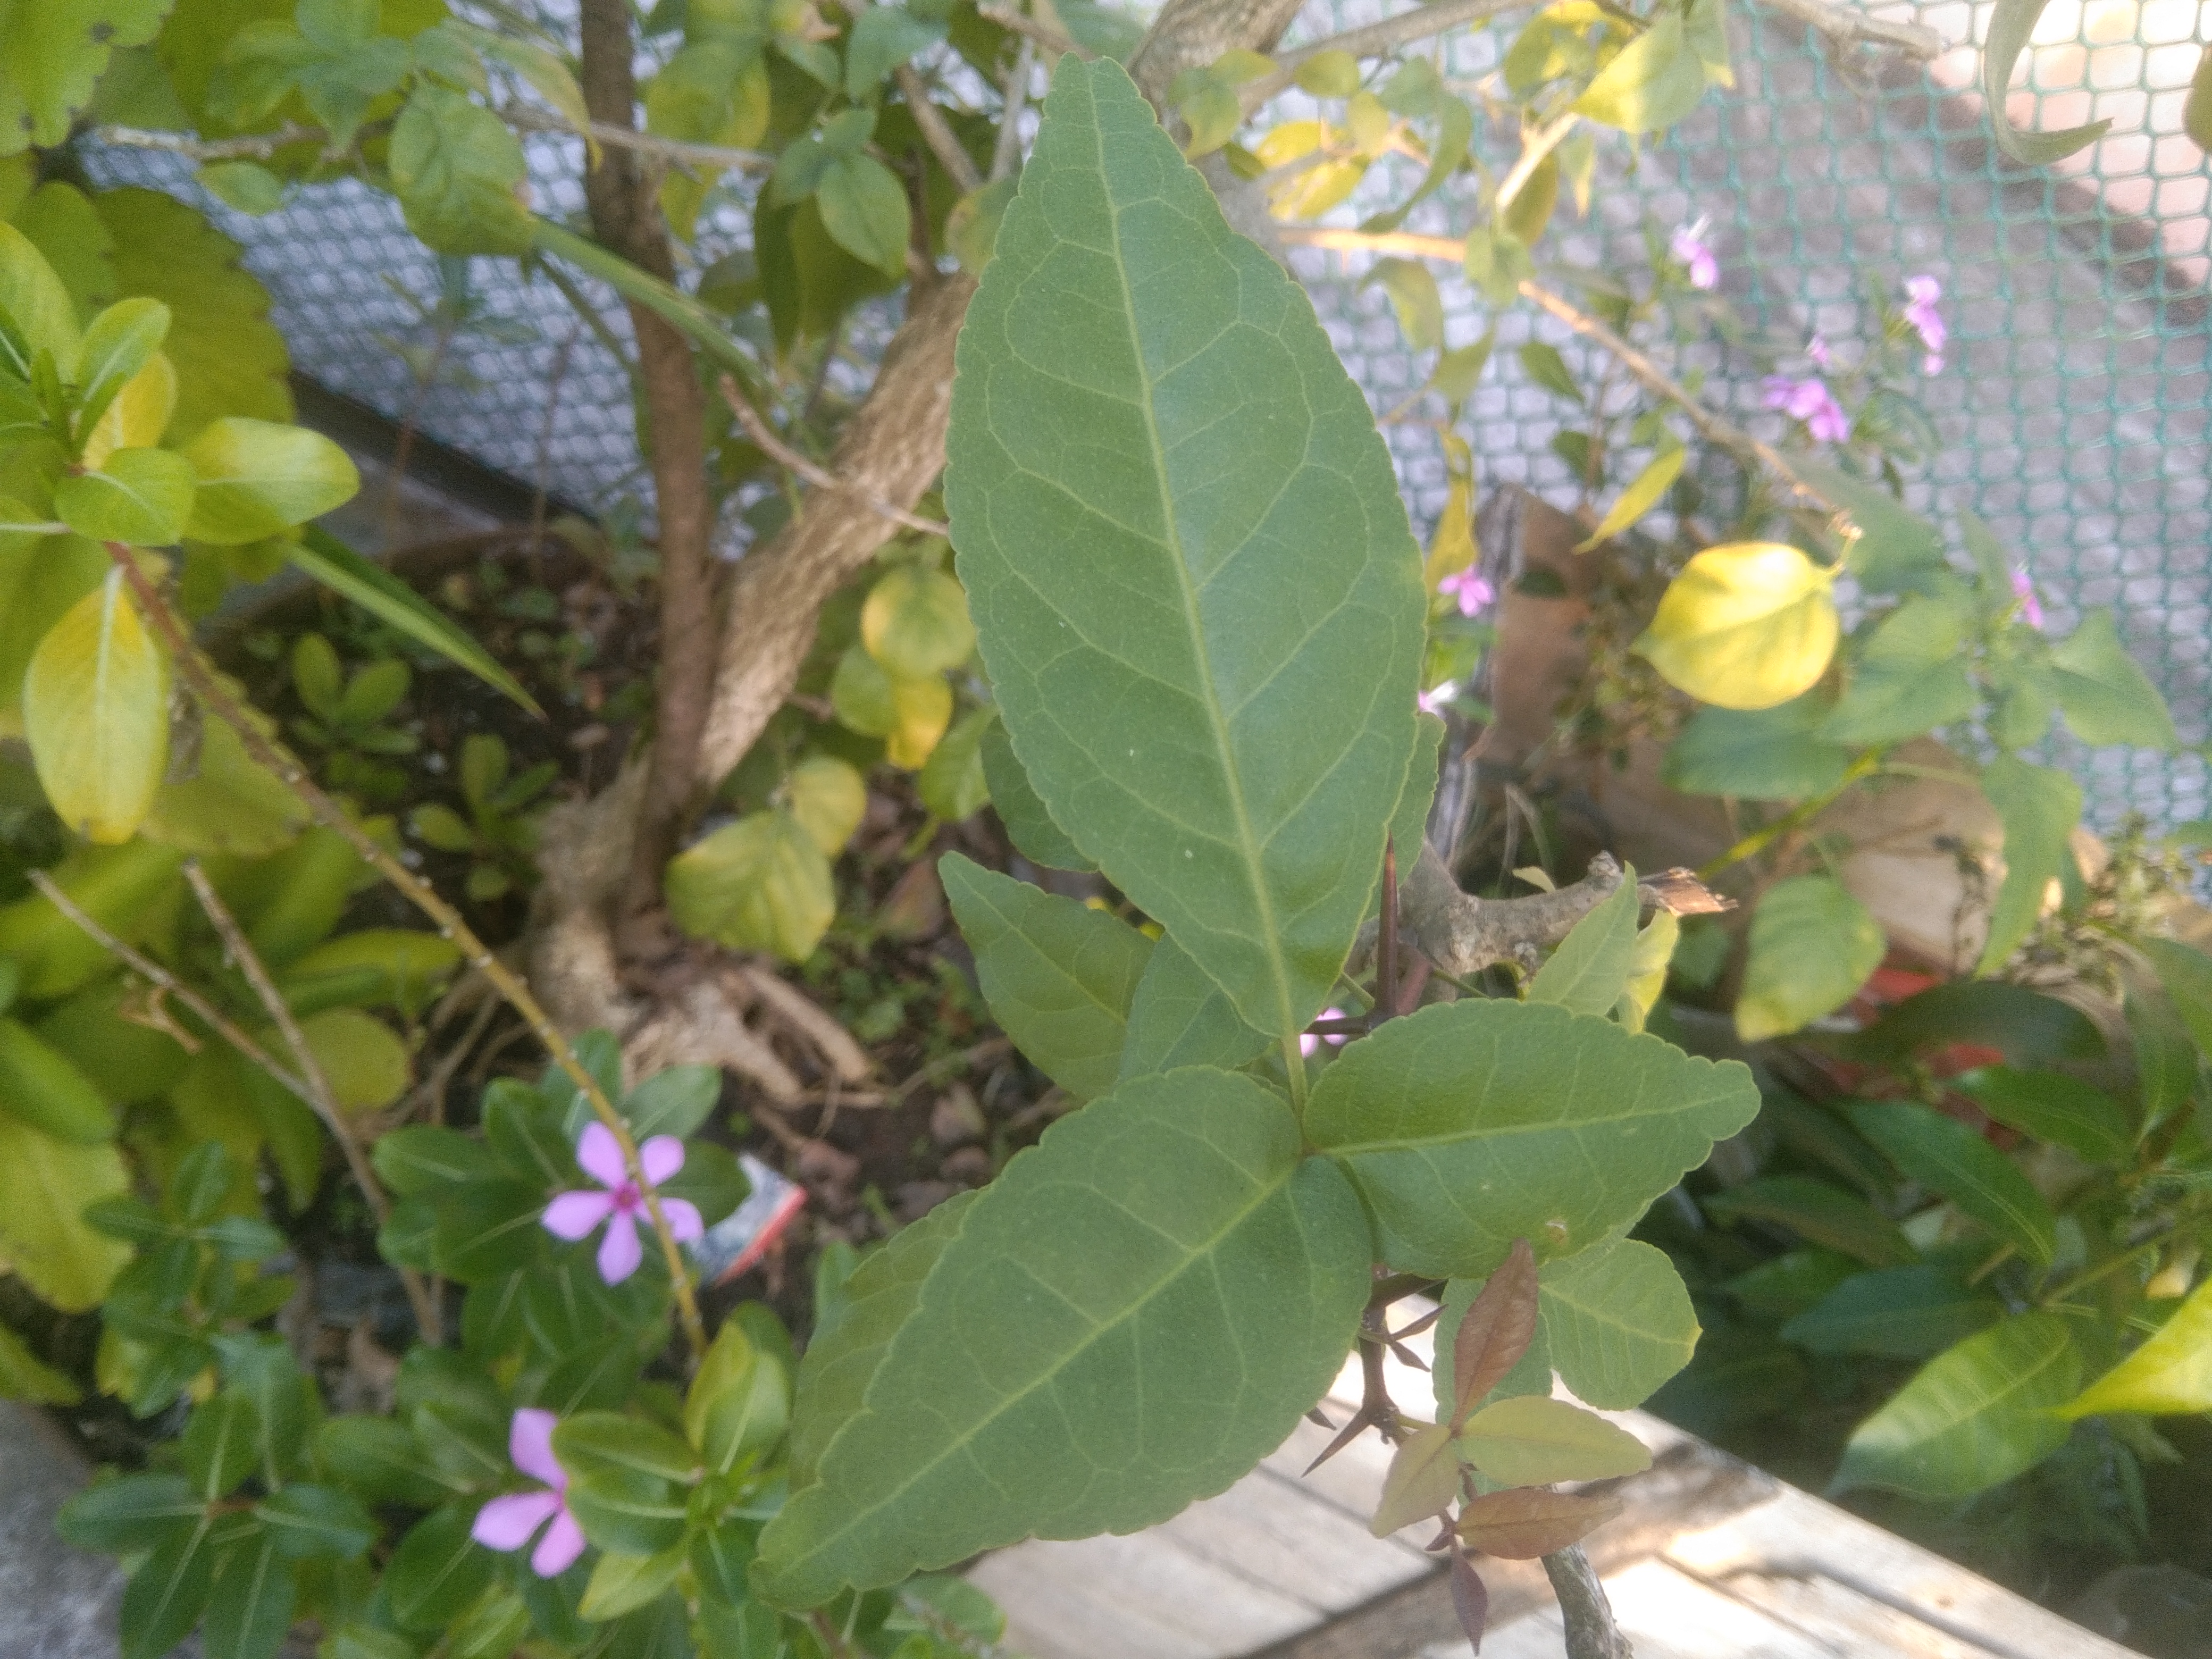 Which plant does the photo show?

wood apple
